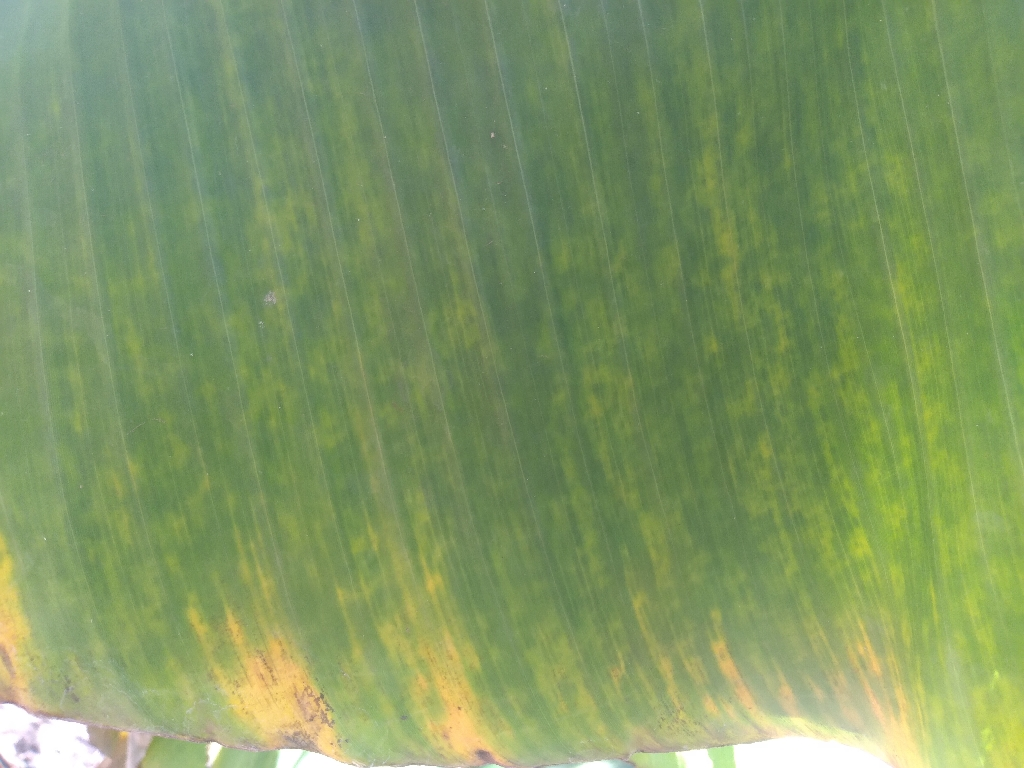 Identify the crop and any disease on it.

banana, fusarium wilt race 1
